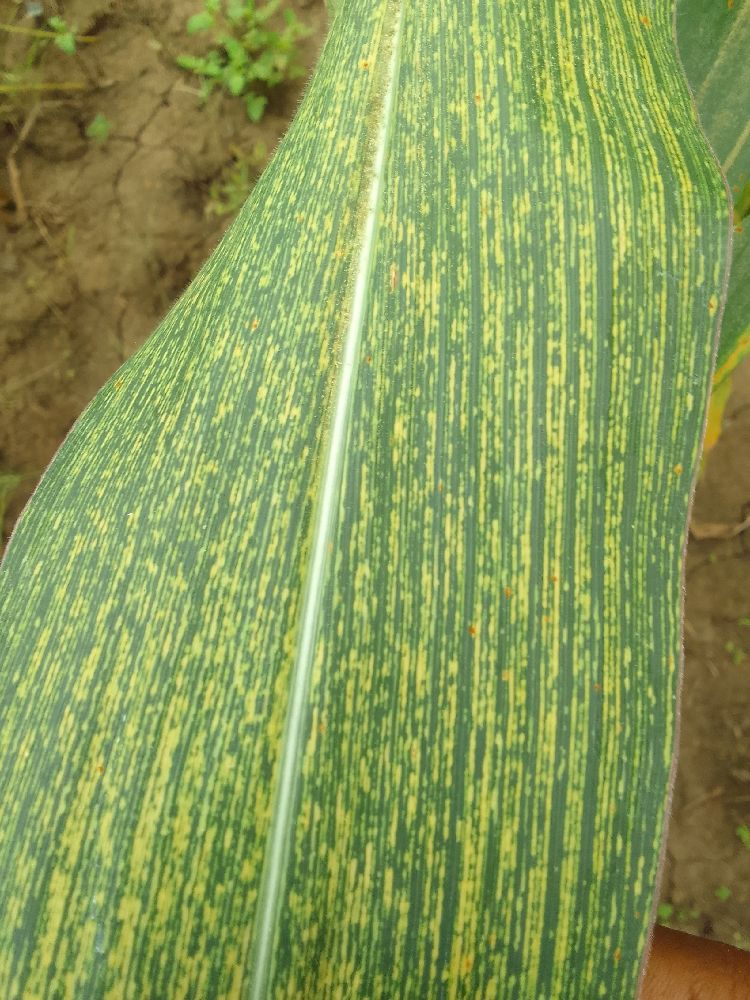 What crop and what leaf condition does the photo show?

maize, maize streak virus
